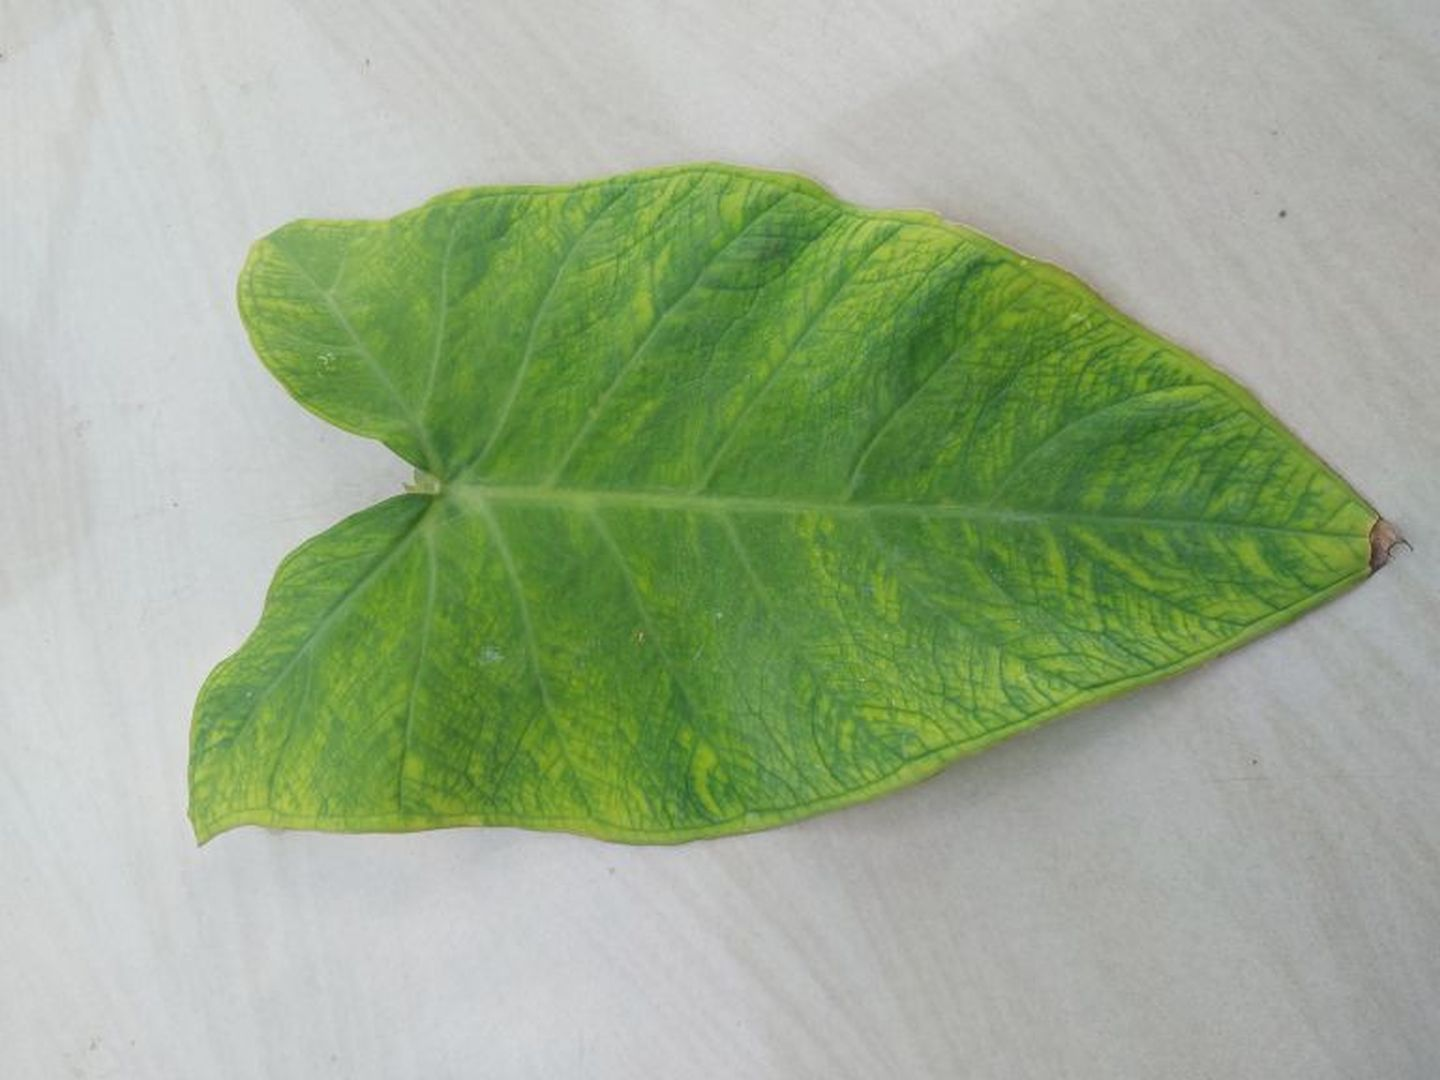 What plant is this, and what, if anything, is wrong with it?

taro, mosaic
